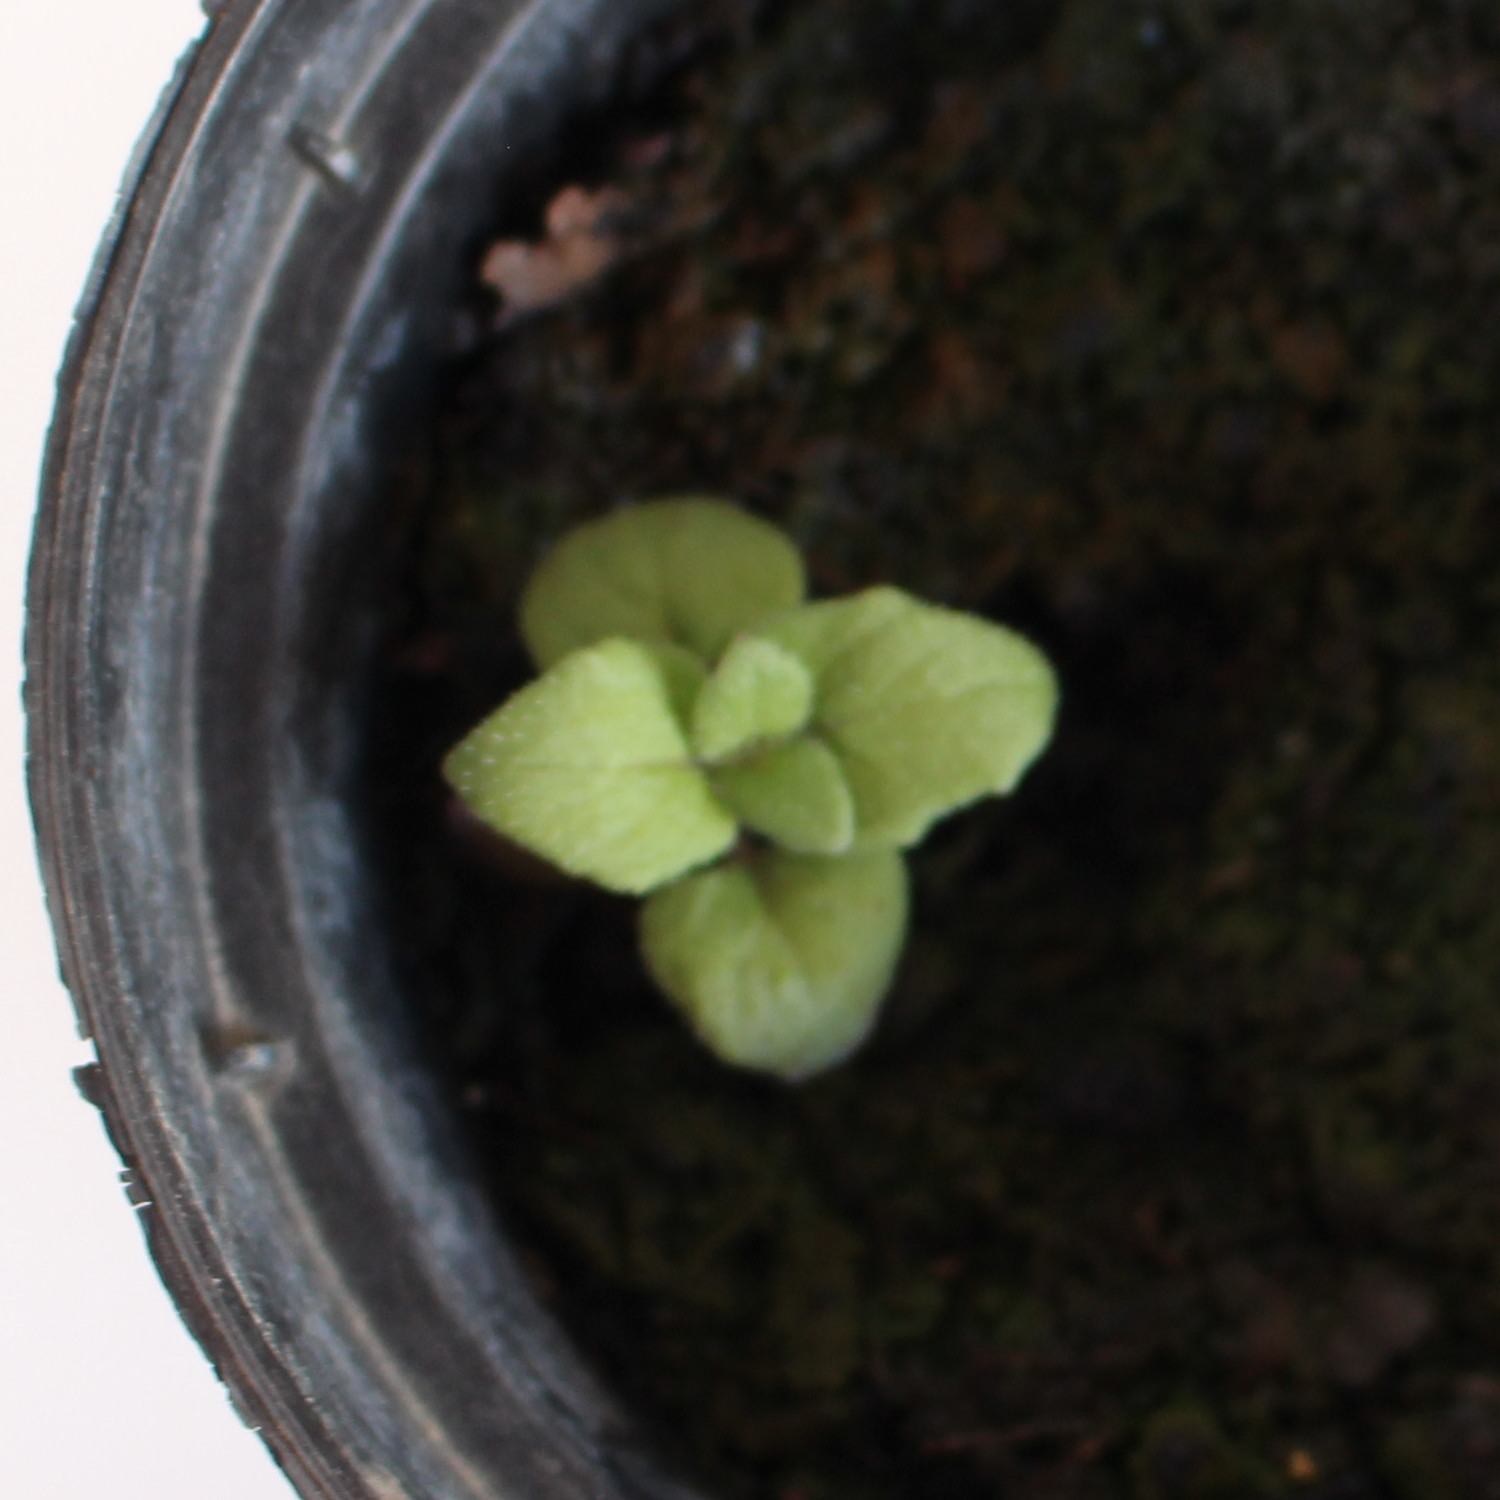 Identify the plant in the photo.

Veronica persica
